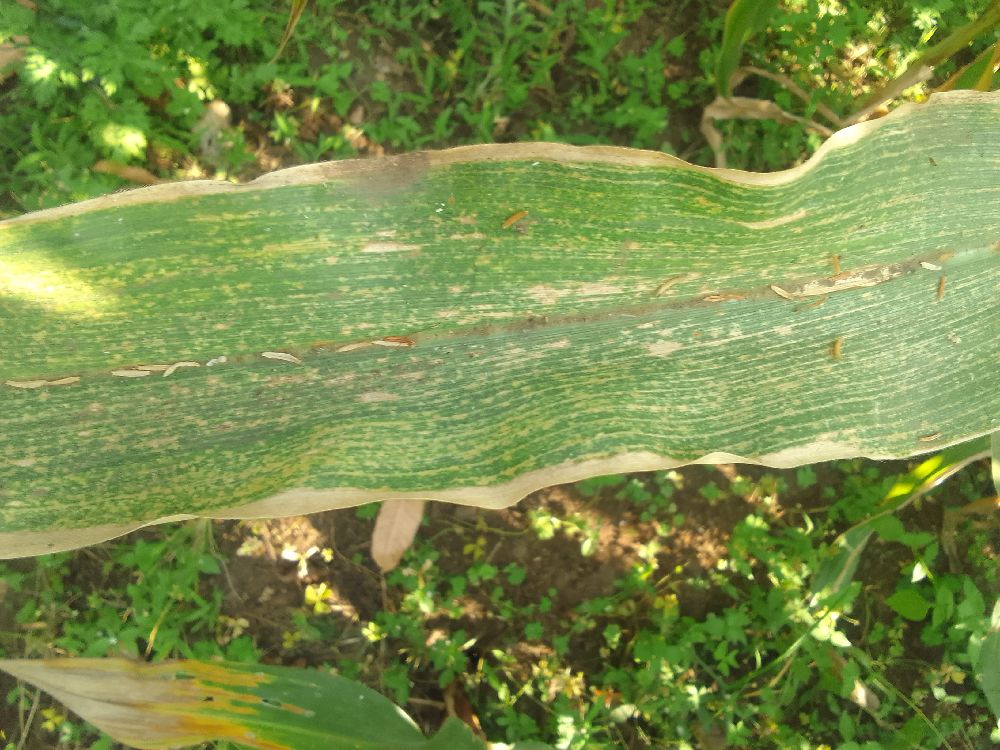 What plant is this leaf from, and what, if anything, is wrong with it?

maize, maize lethal necrosis
